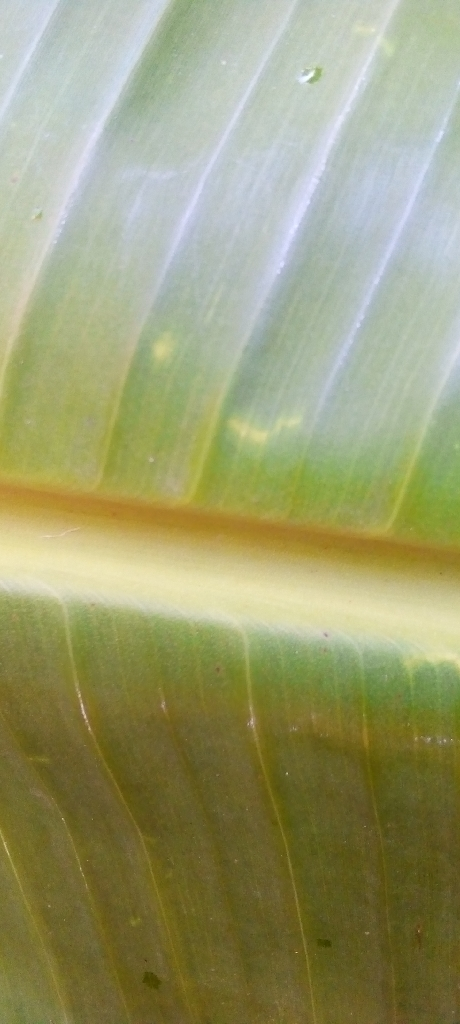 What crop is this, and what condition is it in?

banana, healthy
